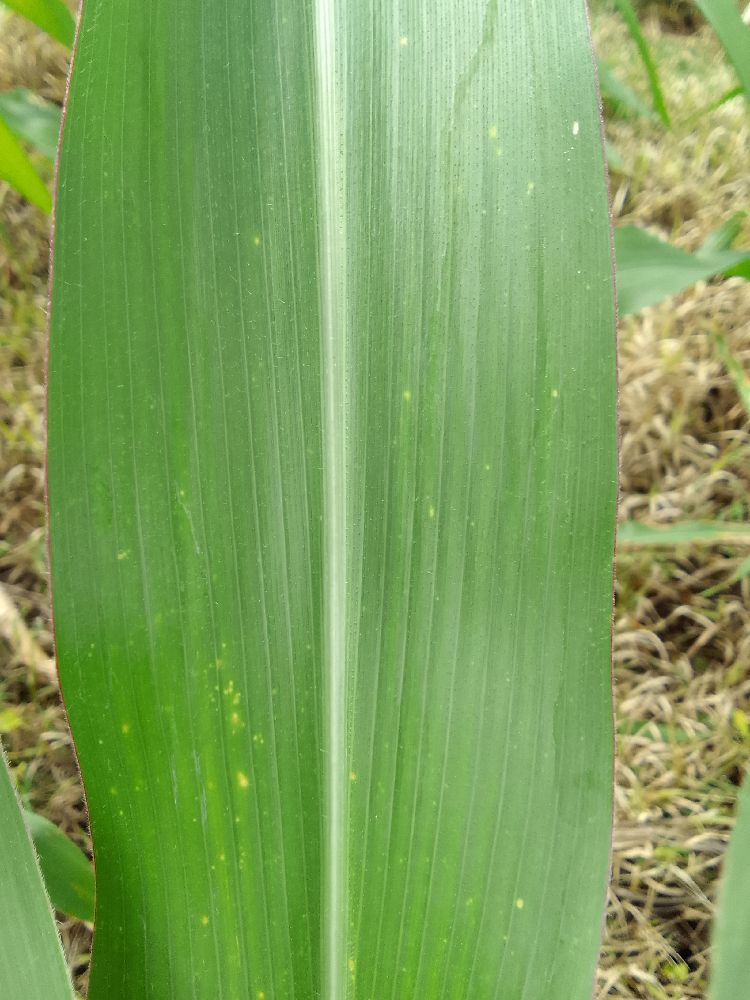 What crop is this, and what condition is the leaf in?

maize, healthy
